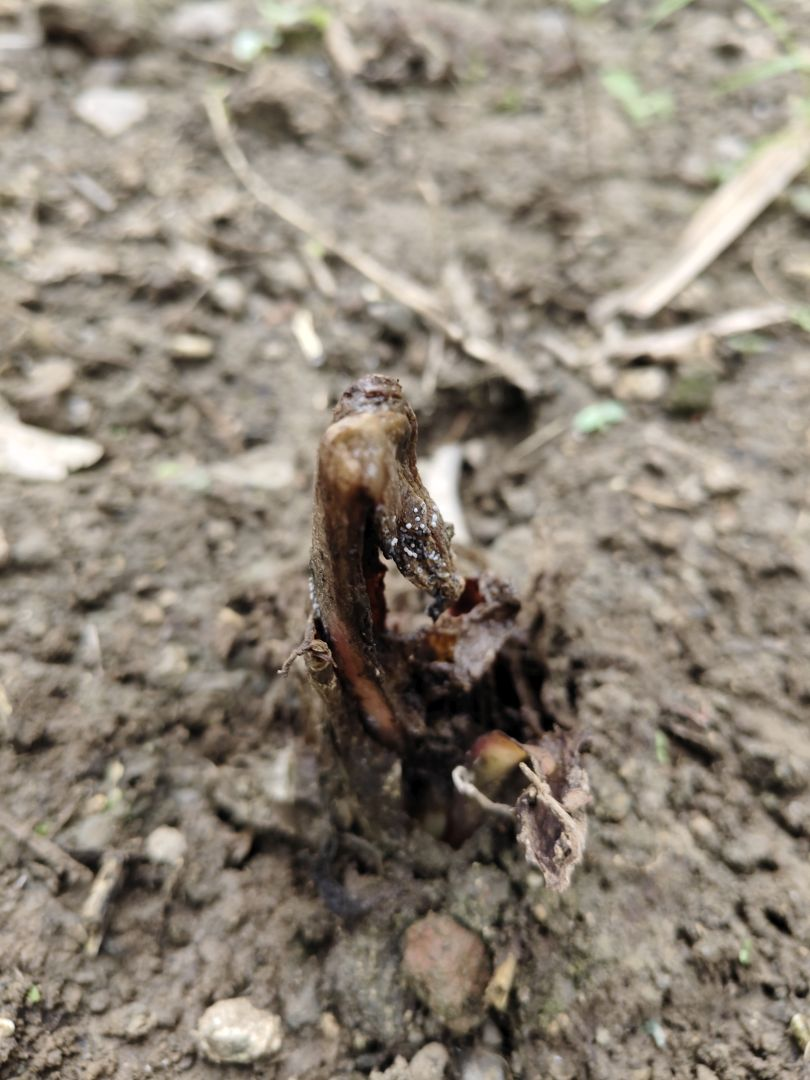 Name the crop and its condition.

taro, root rot
